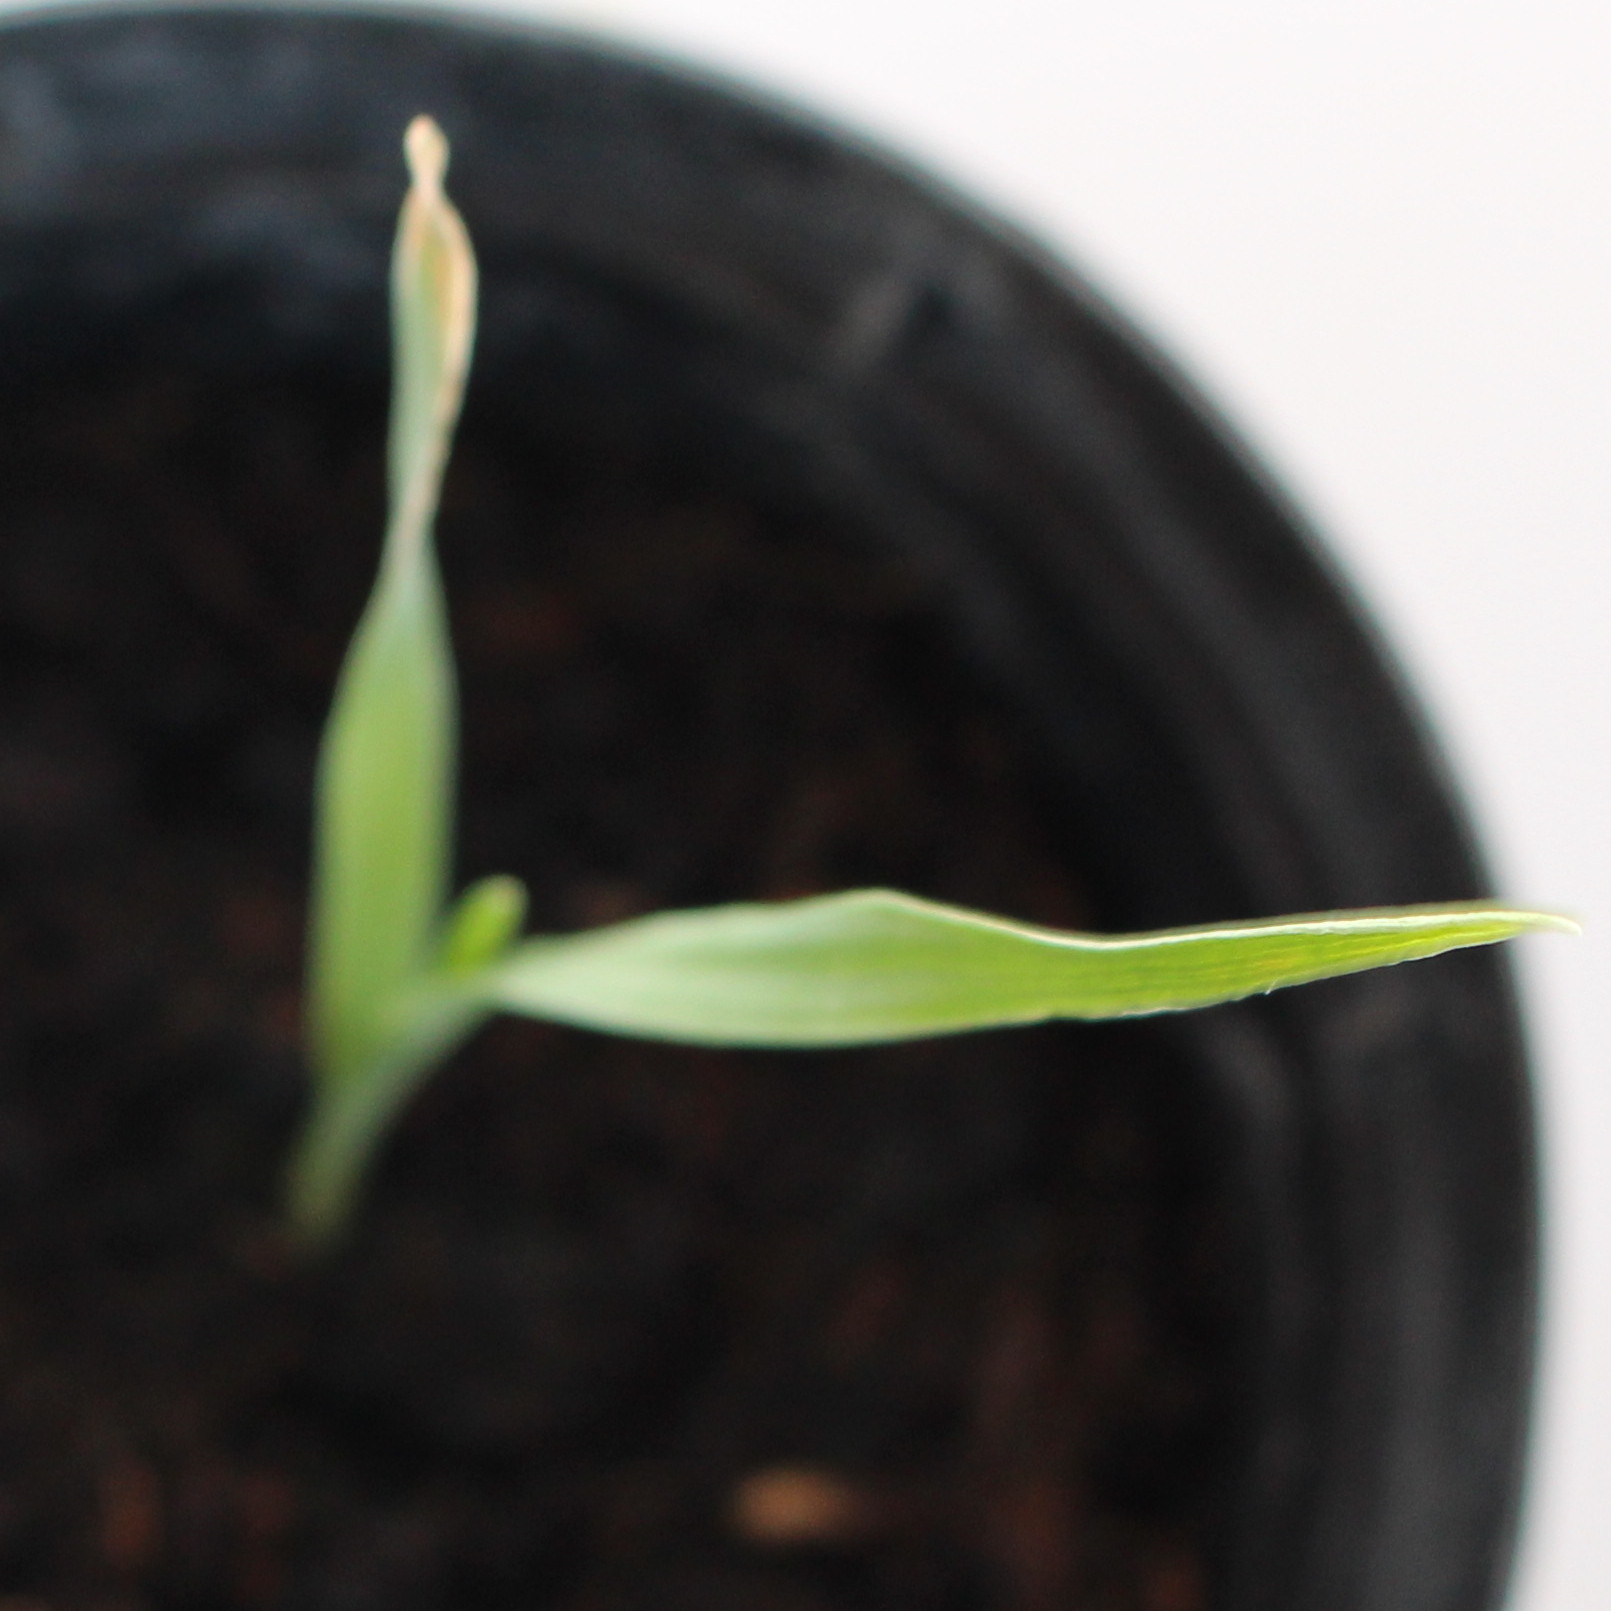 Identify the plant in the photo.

Avena sterilis
